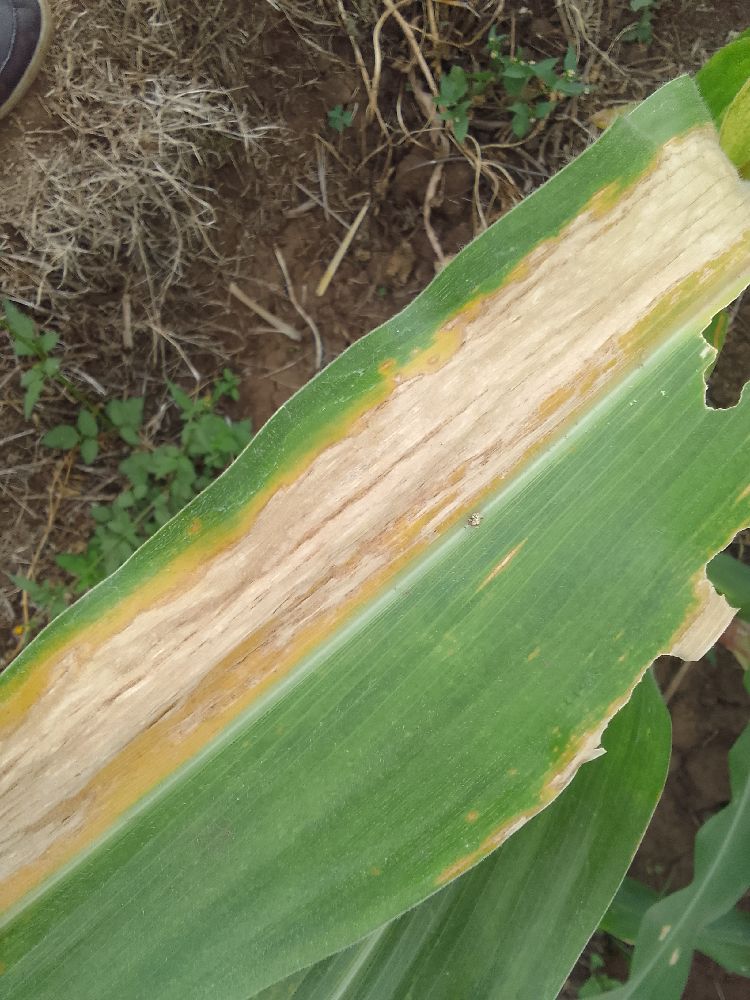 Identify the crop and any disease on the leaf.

maize, maize lethal necrosis
